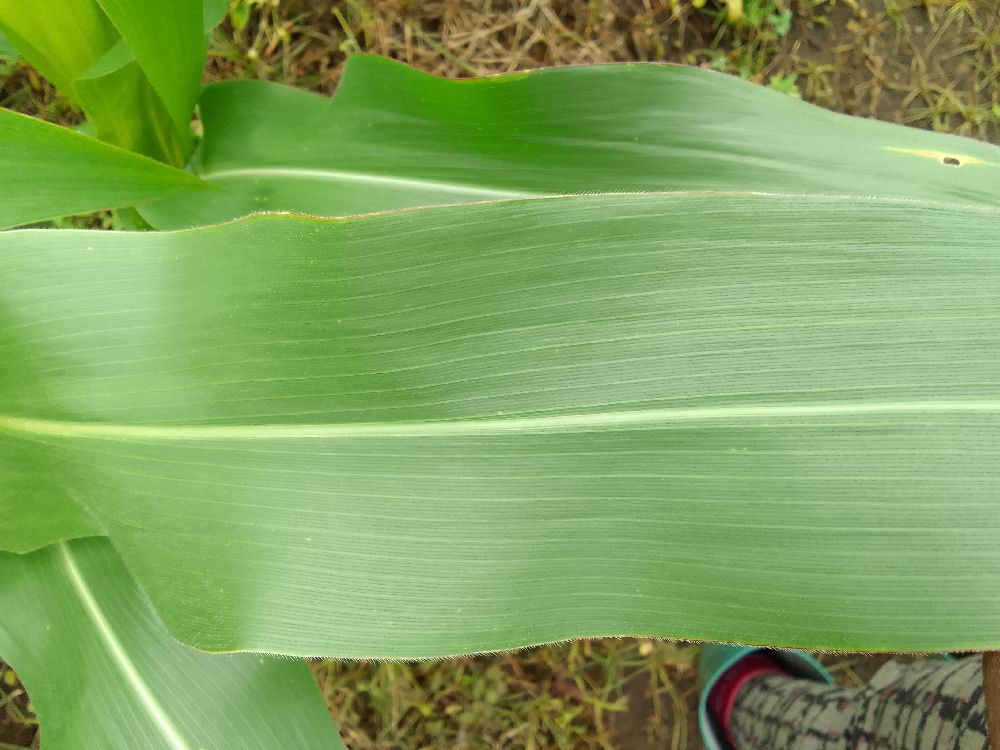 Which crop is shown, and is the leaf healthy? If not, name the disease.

maize, healthy
